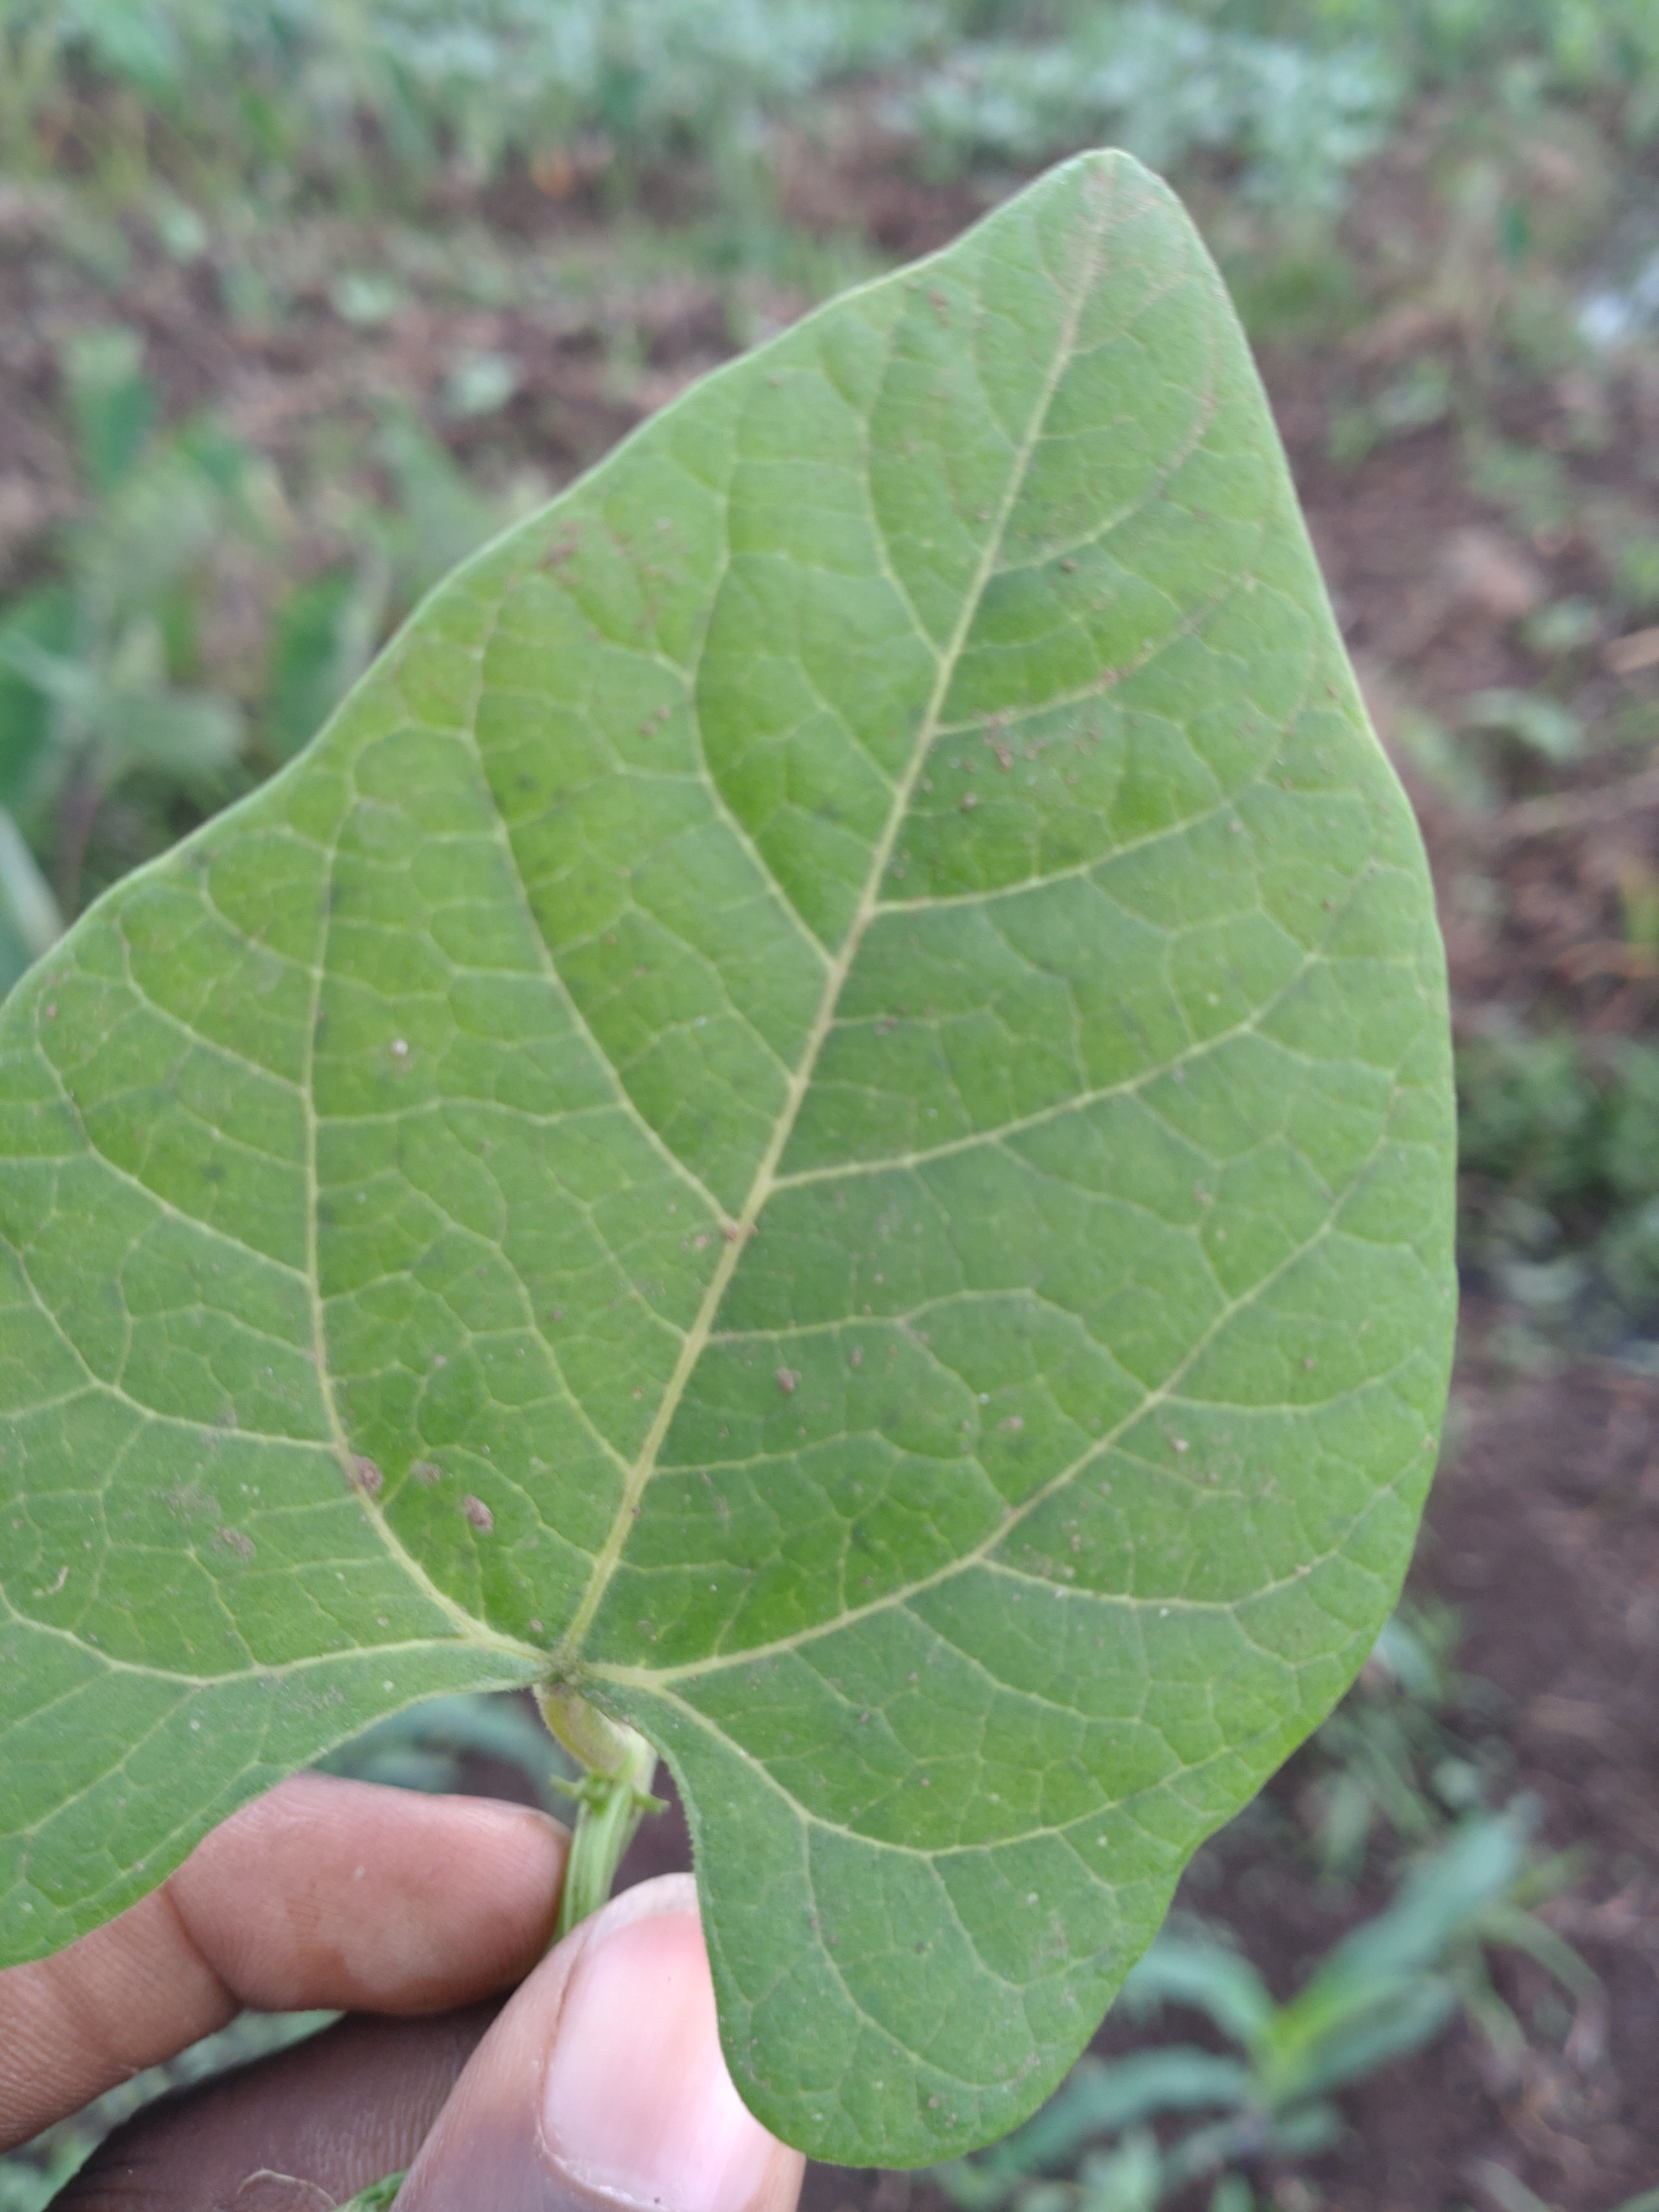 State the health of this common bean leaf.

healthy
